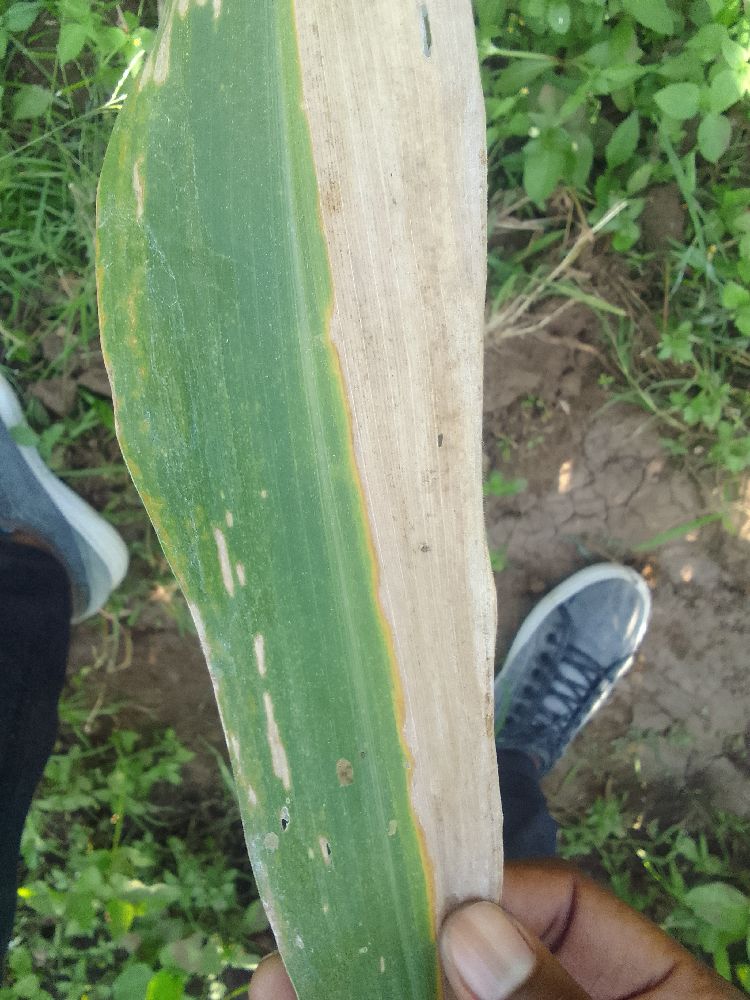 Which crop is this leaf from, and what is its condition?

maize, maize lethal necrosis
